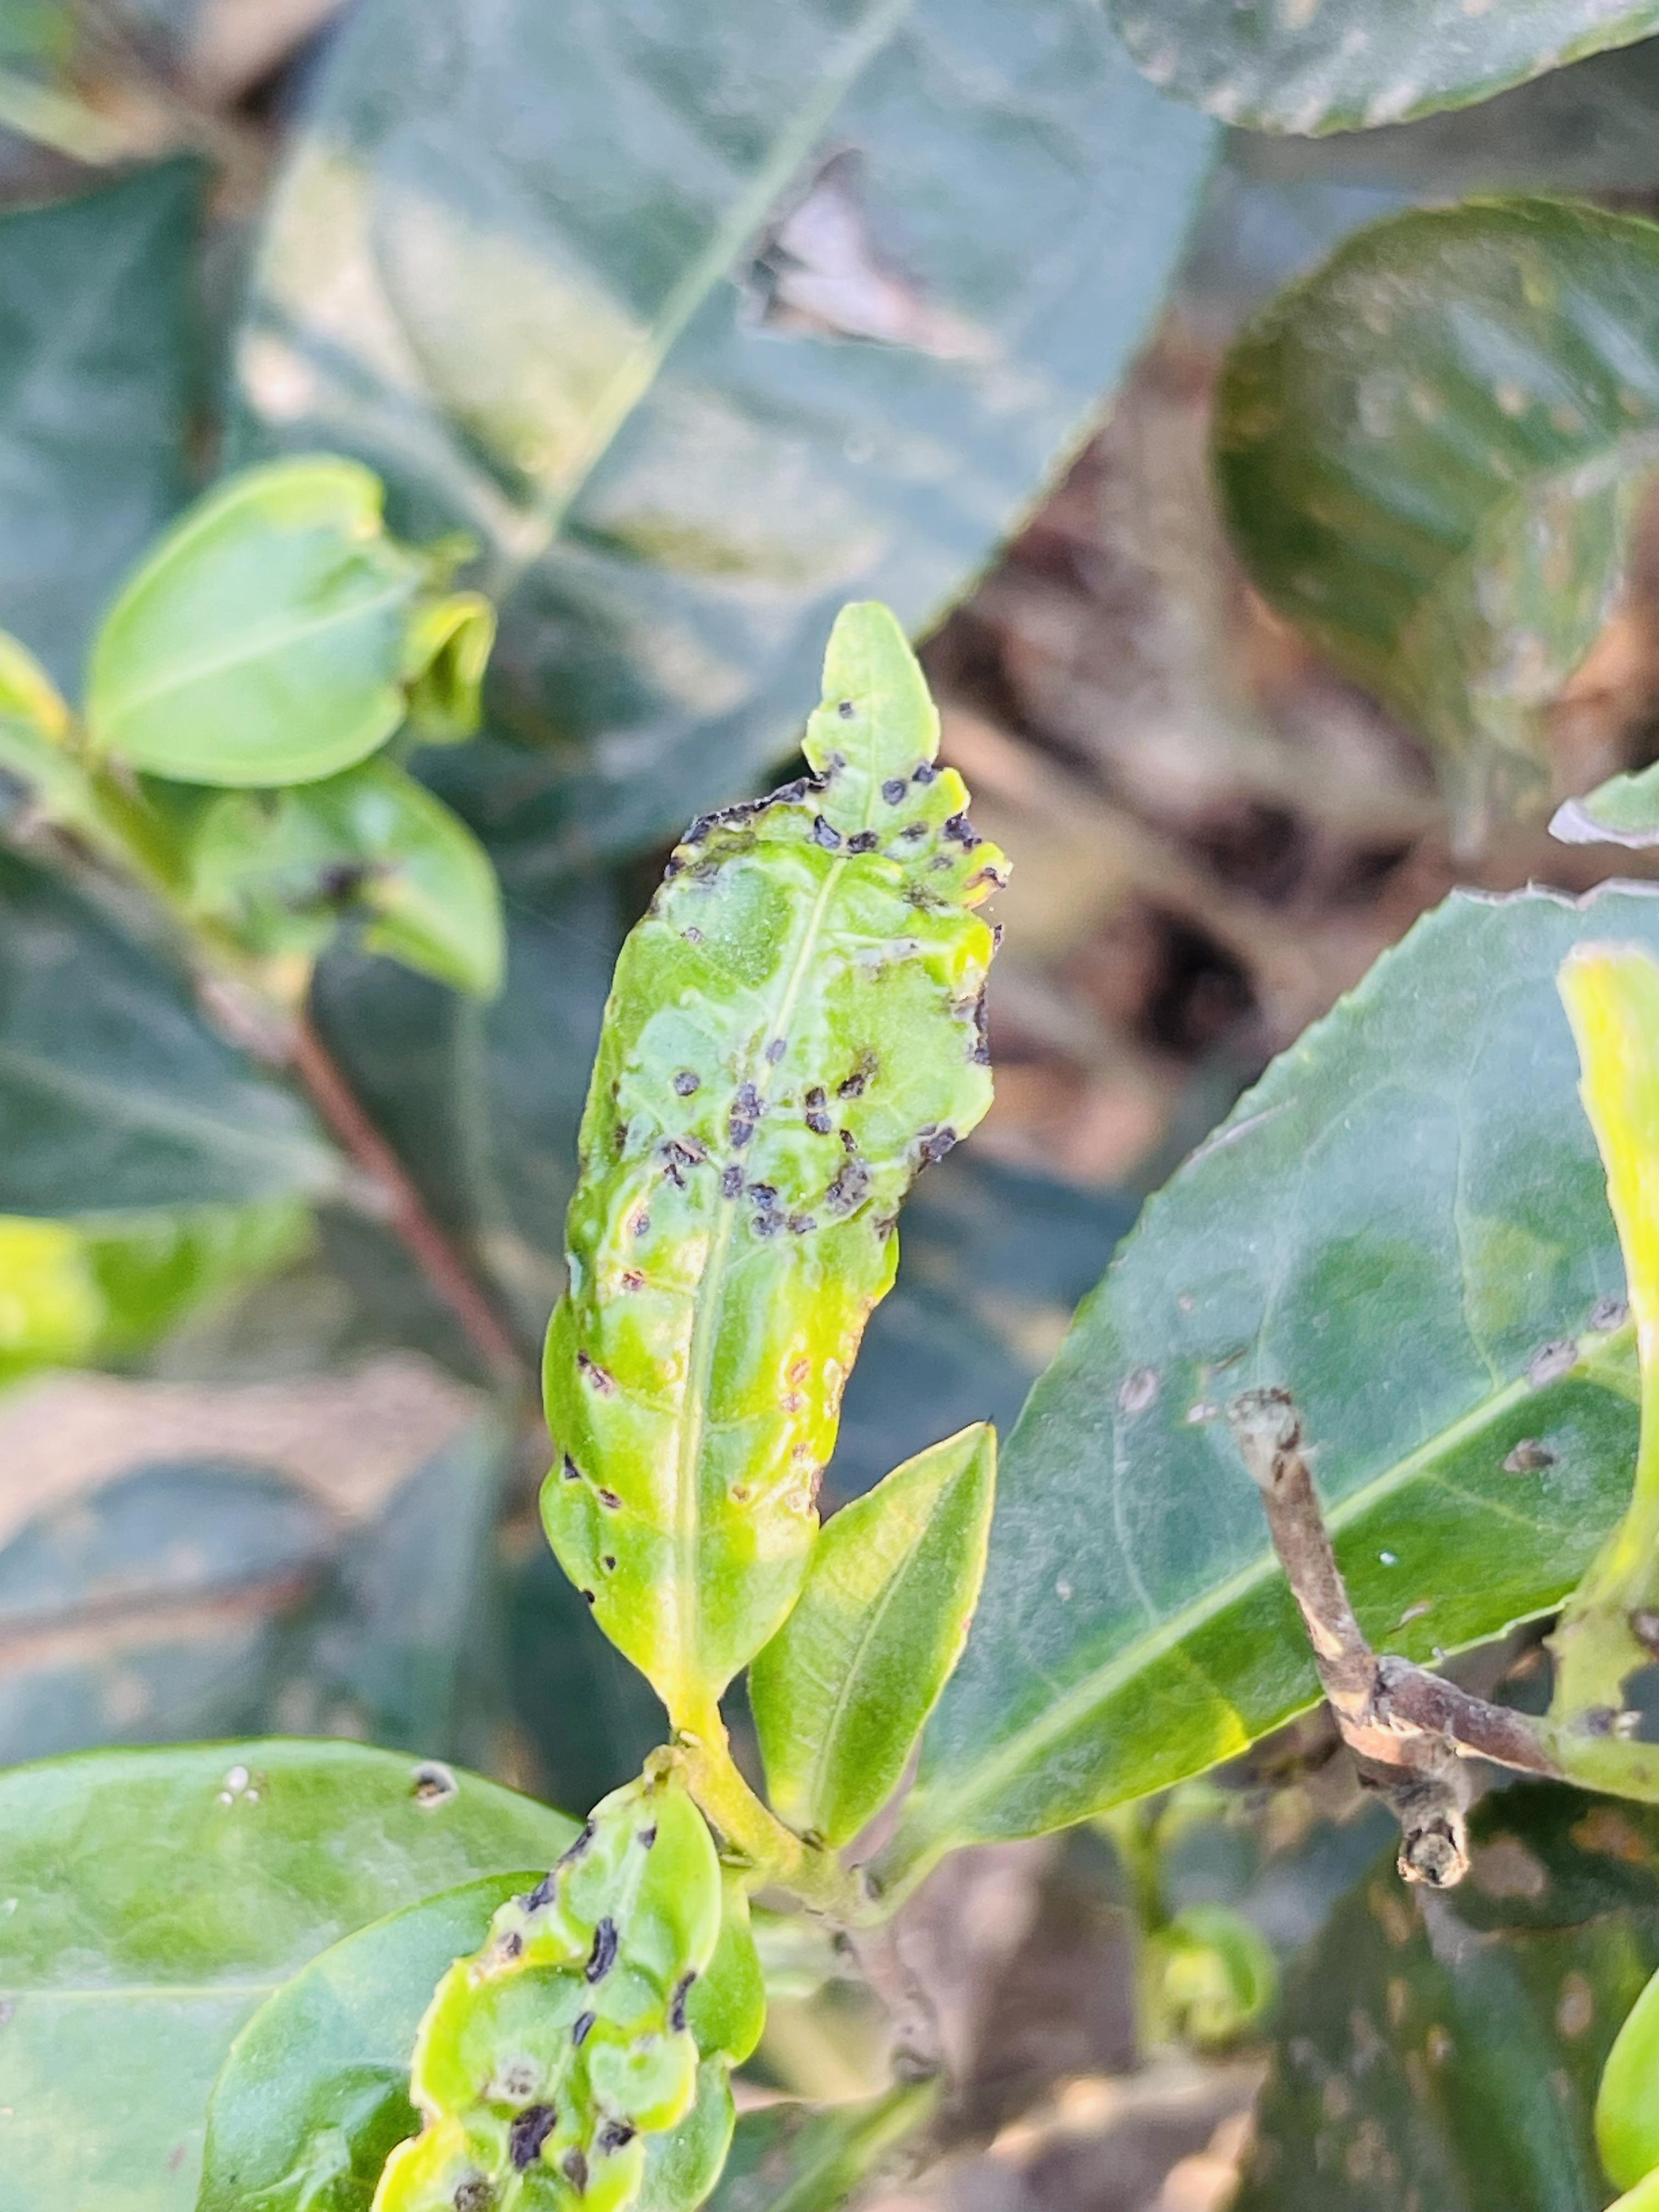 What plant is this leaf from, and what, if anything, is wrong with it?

tea, helopeltis
